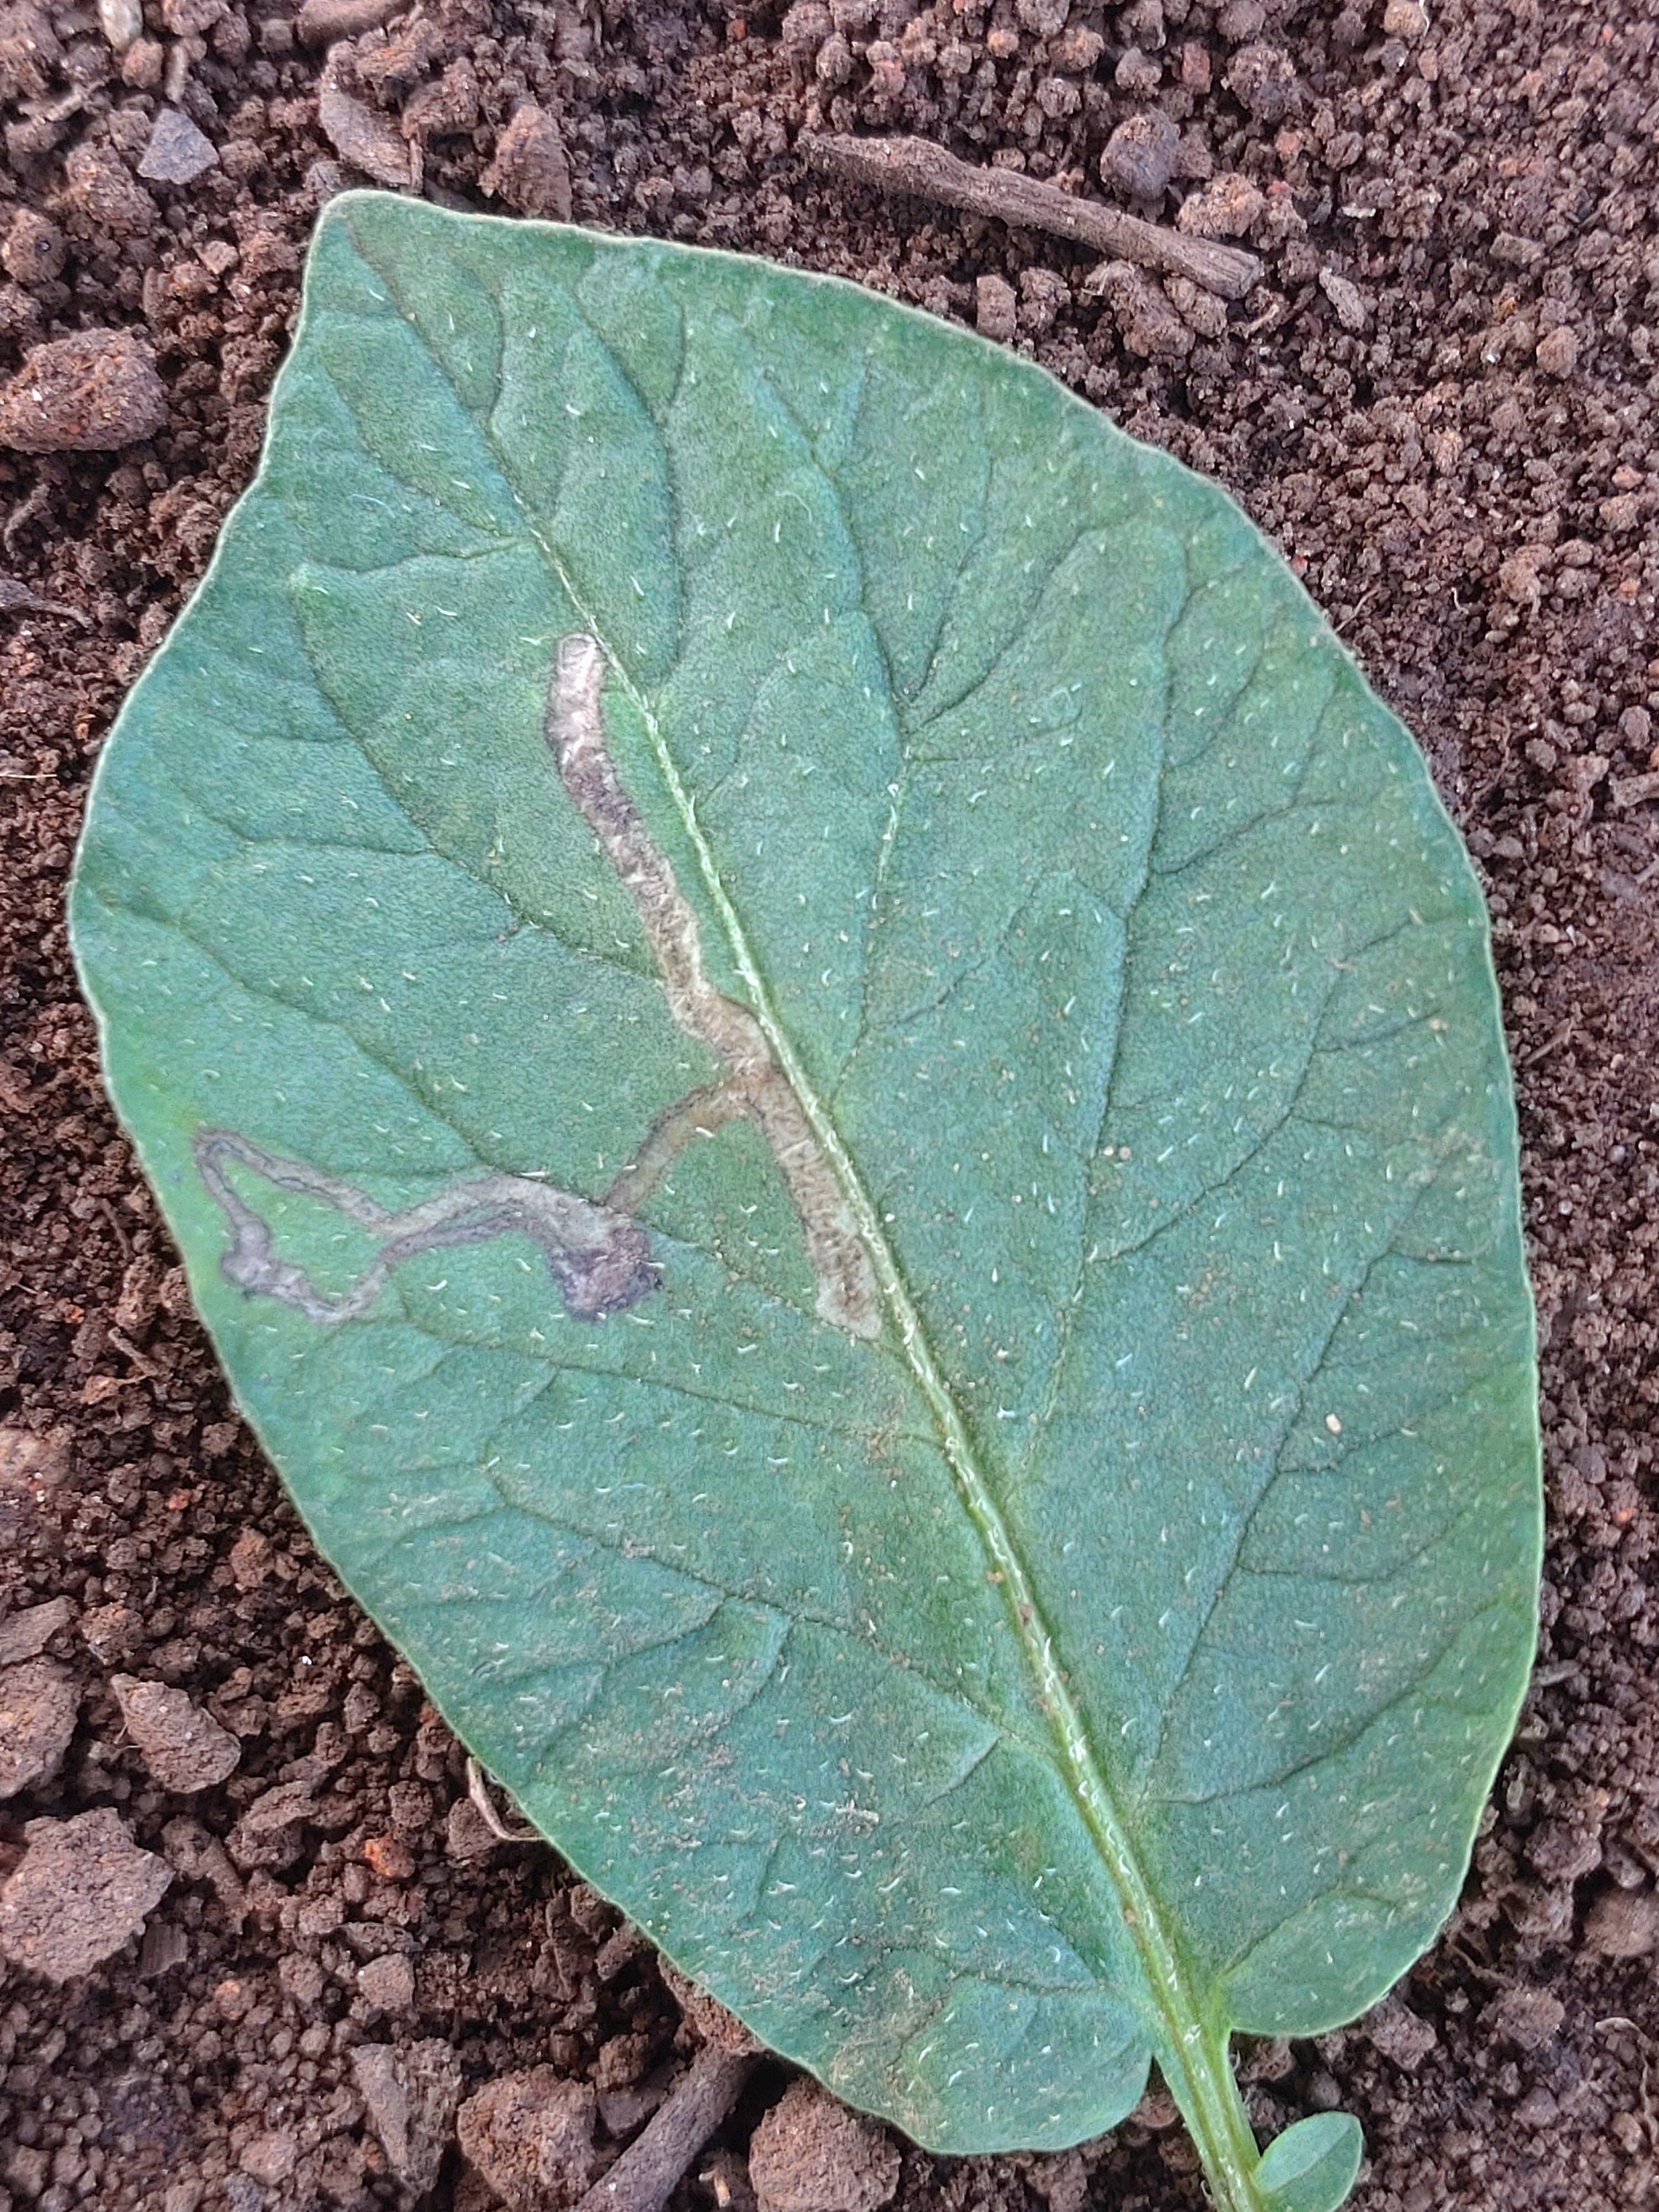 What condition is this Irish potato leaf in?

early blight
